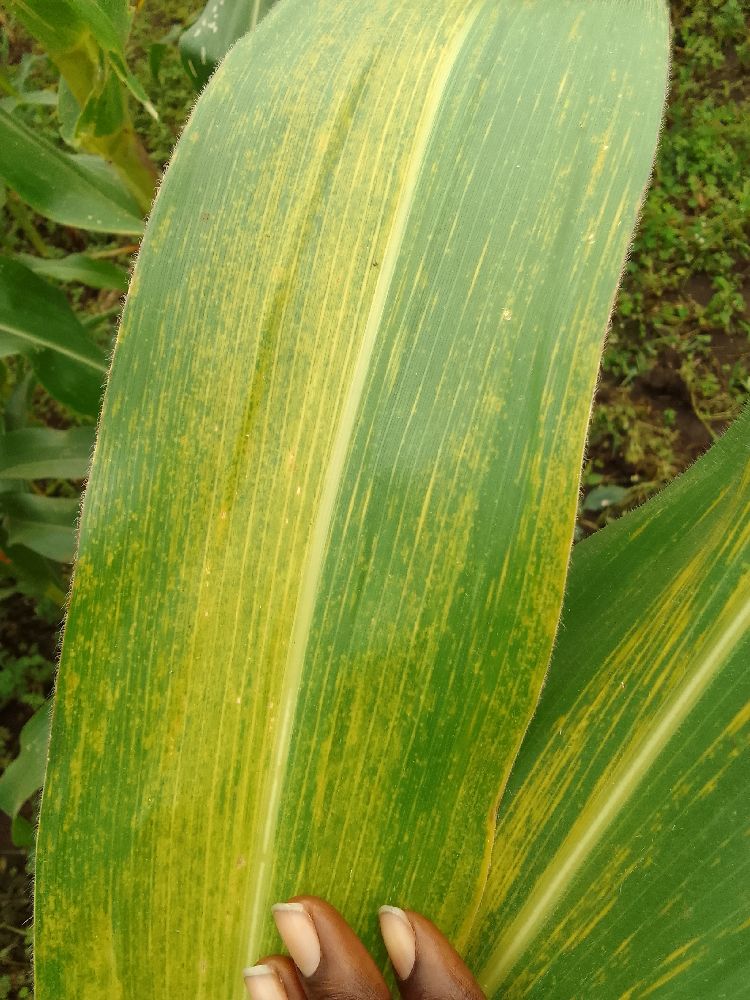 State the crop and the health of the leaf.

maize, maize lethal necrosis
